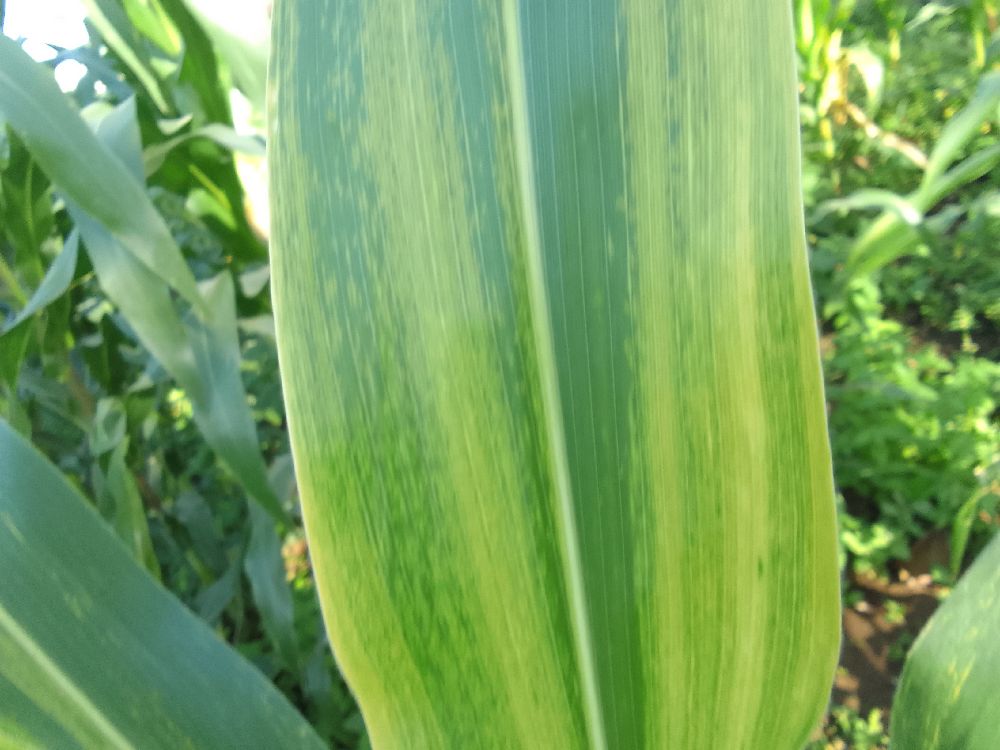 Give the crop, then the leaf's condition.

maize, maize lethal necrosis
